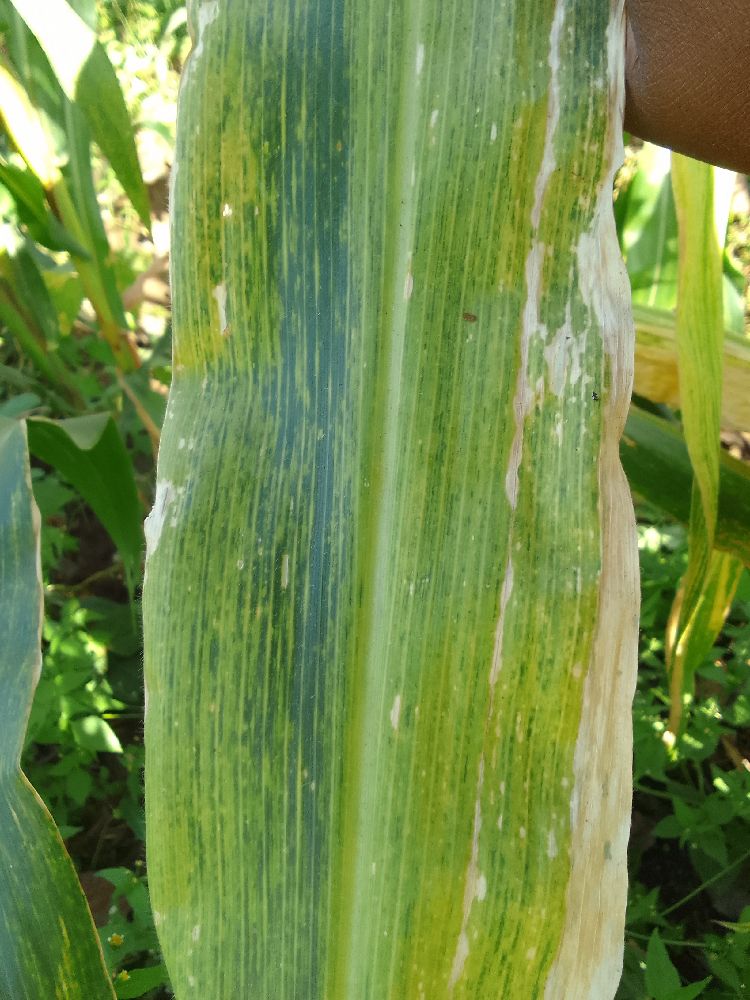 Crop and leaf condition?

maize, maize lethal necrosis
